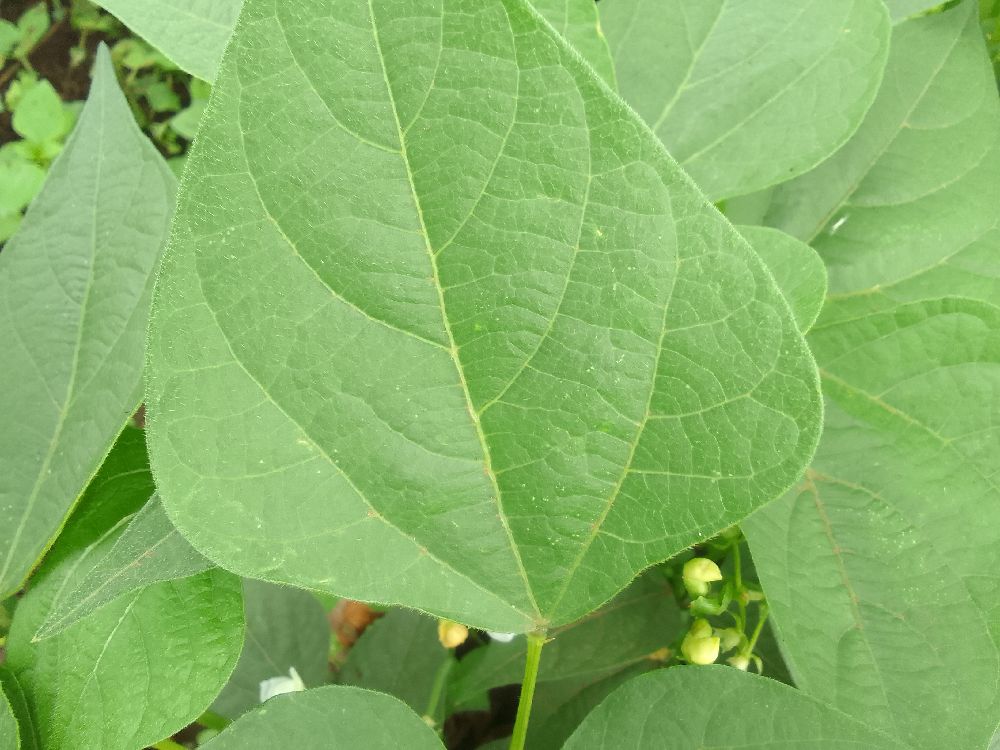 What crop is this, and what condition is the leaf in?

common bean, healthy
